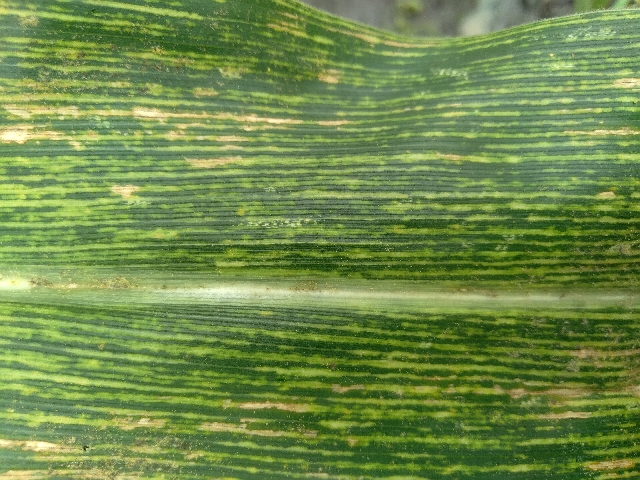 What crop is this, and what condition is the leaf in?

maize, maize streak virus
